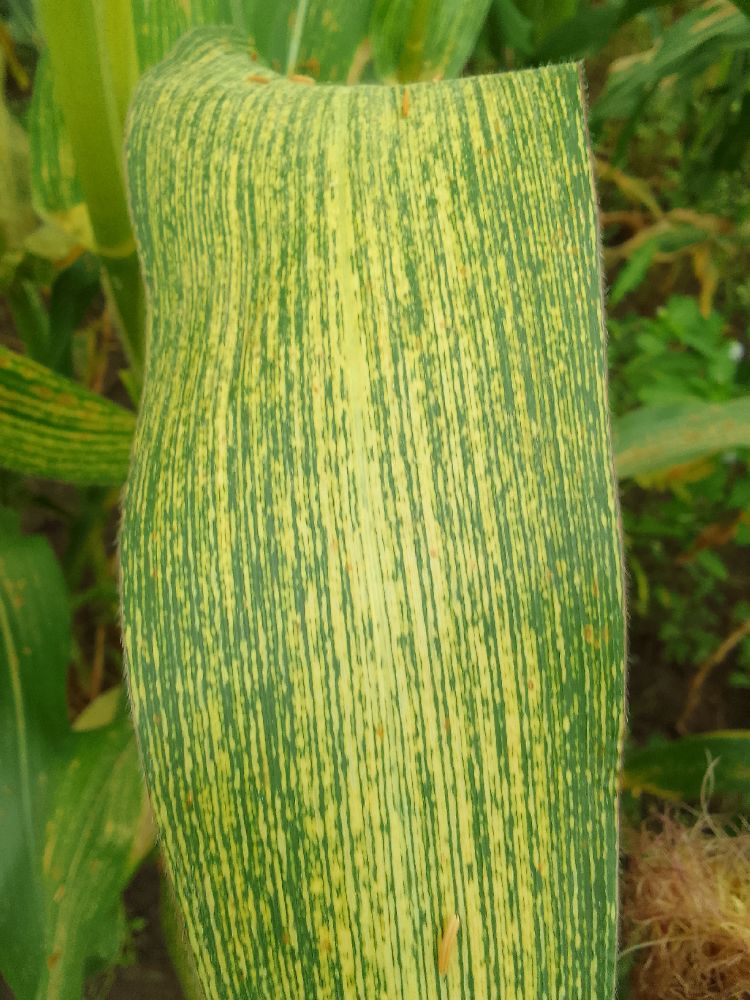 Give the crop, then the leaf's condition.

maize, maize streak virus
